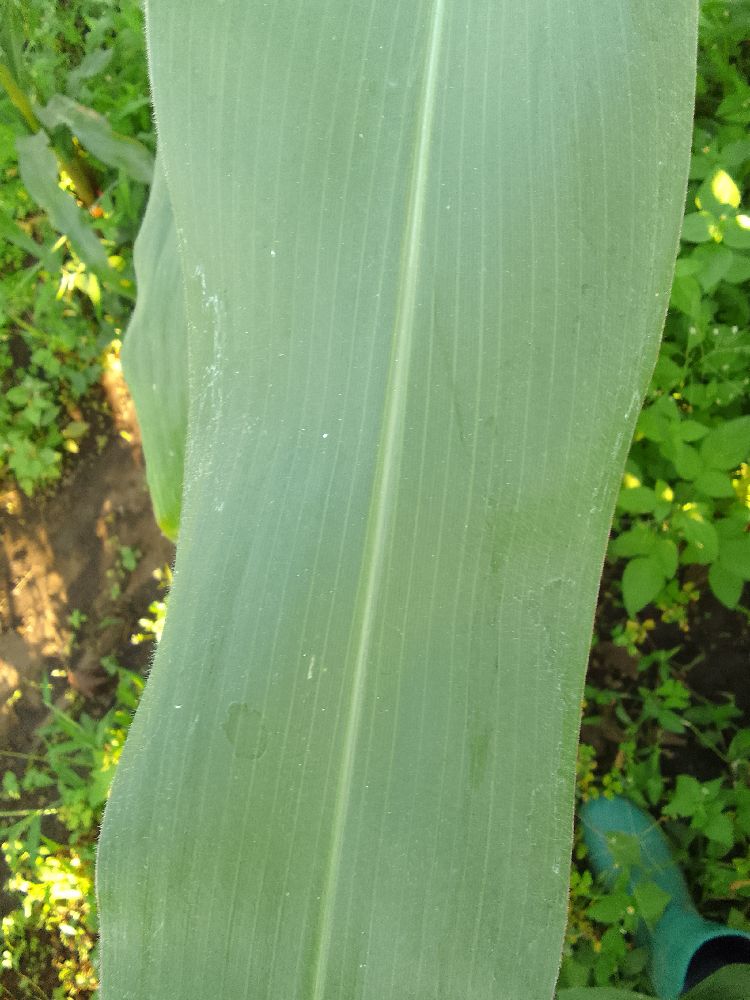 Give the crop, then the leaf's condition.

maize, healthy
